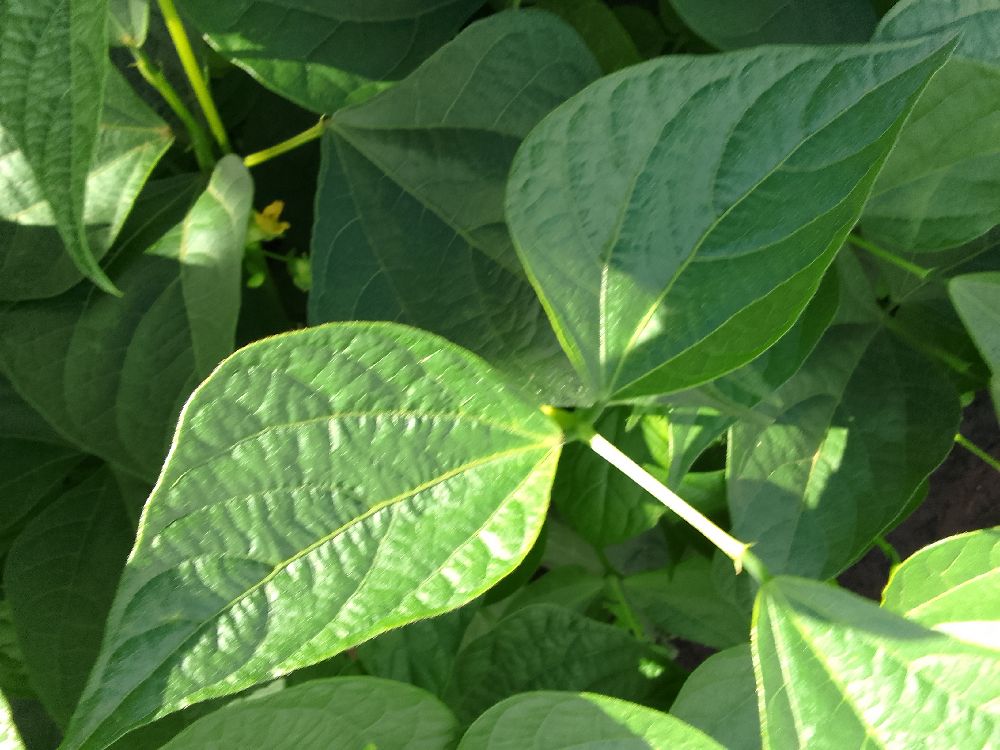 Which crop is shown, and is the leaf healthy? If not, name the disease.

common bean, healthy
